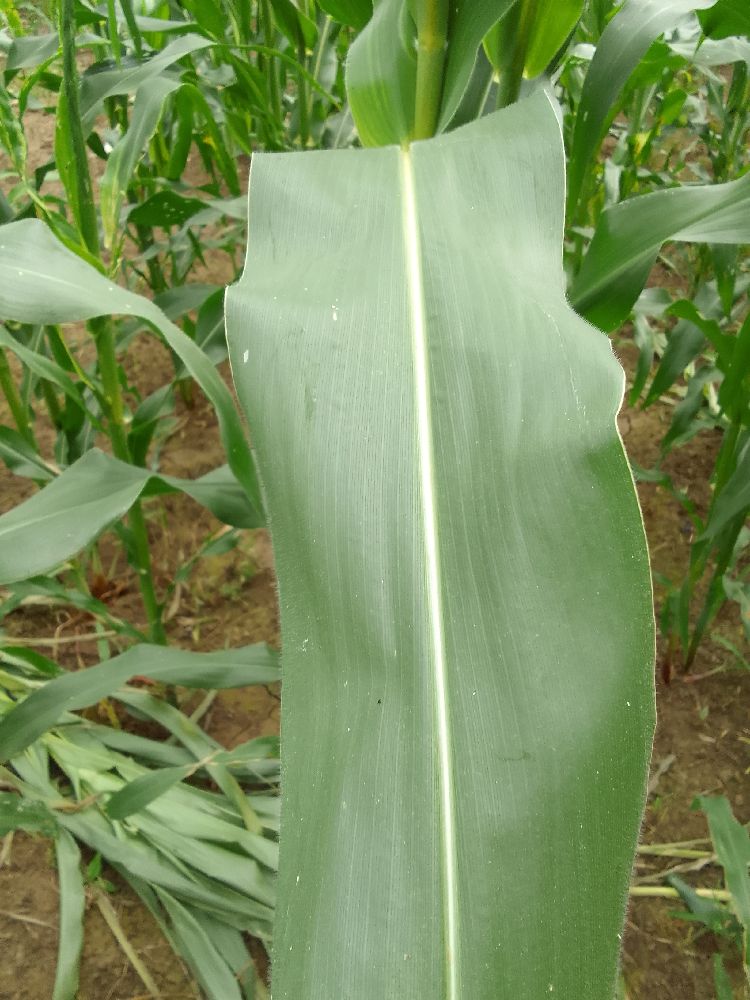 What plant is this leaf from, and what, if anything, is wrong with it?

maize, healthy
